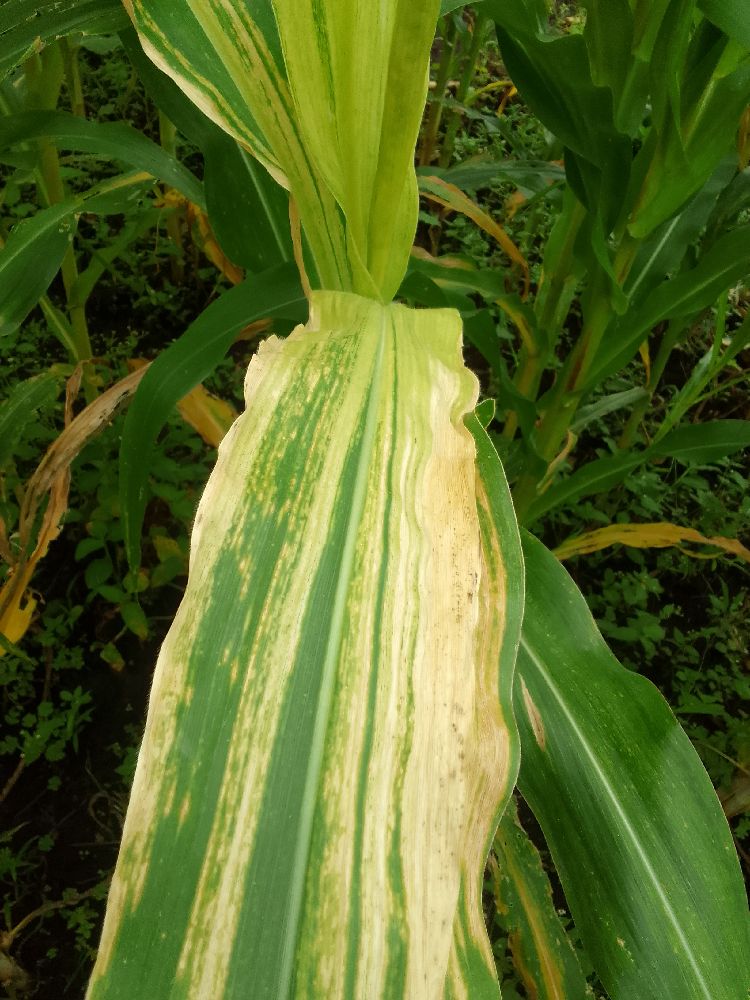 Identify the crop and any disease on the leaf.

maize, maize lethal necrosis
